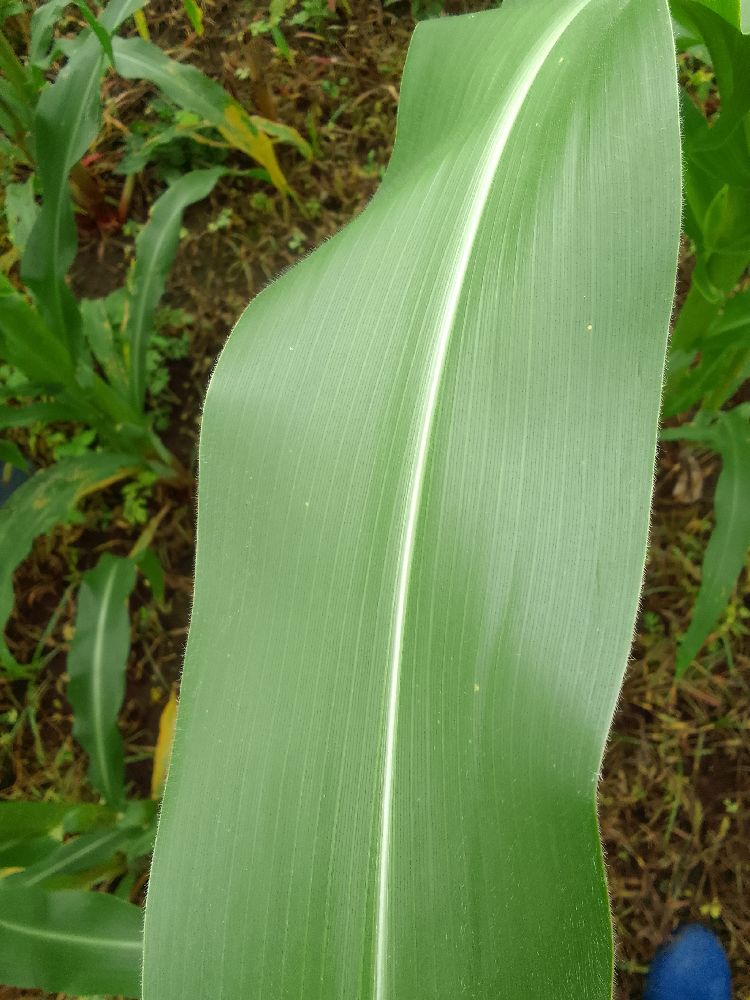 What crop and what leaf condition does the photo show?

maize, healthy
